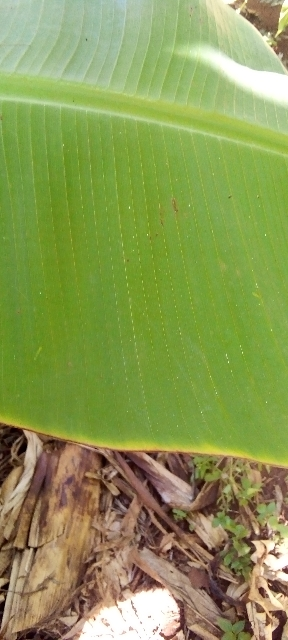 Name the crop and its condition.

banana, healthy
